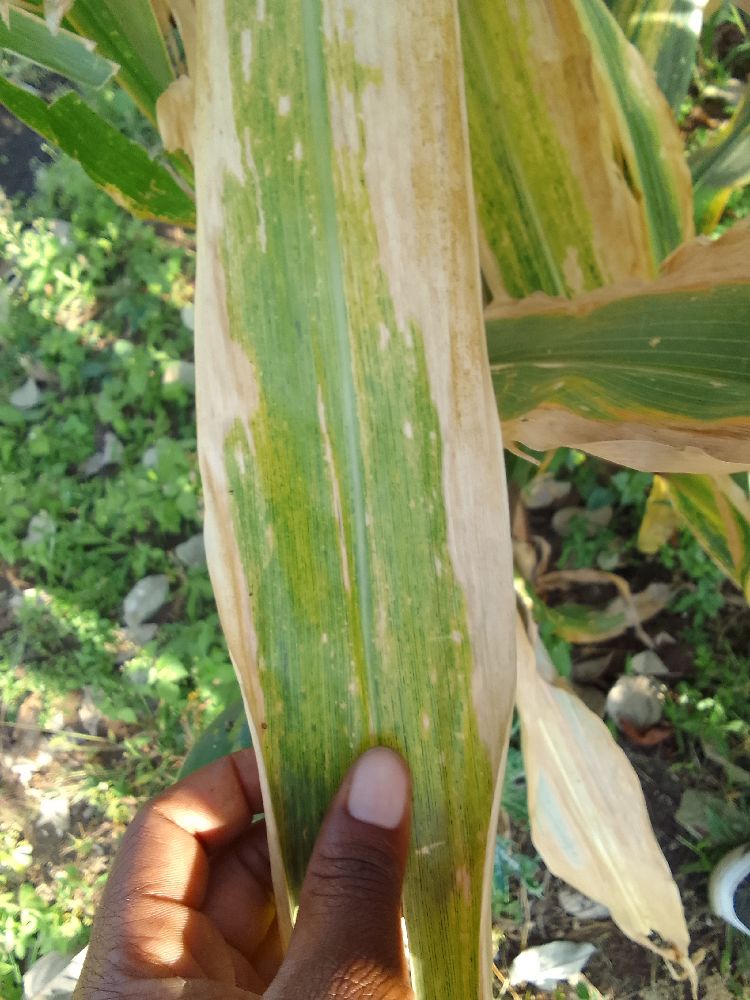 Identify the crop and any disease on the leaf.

maize, maize lethal necrosis
